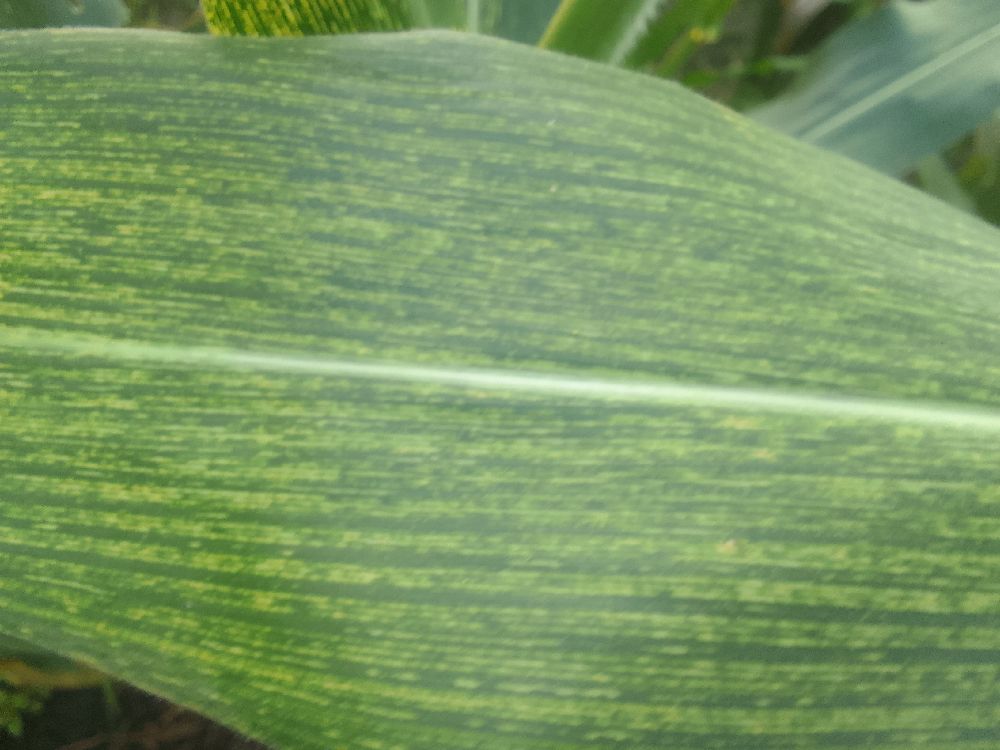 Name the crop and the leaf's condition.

maize, maize streak virus
